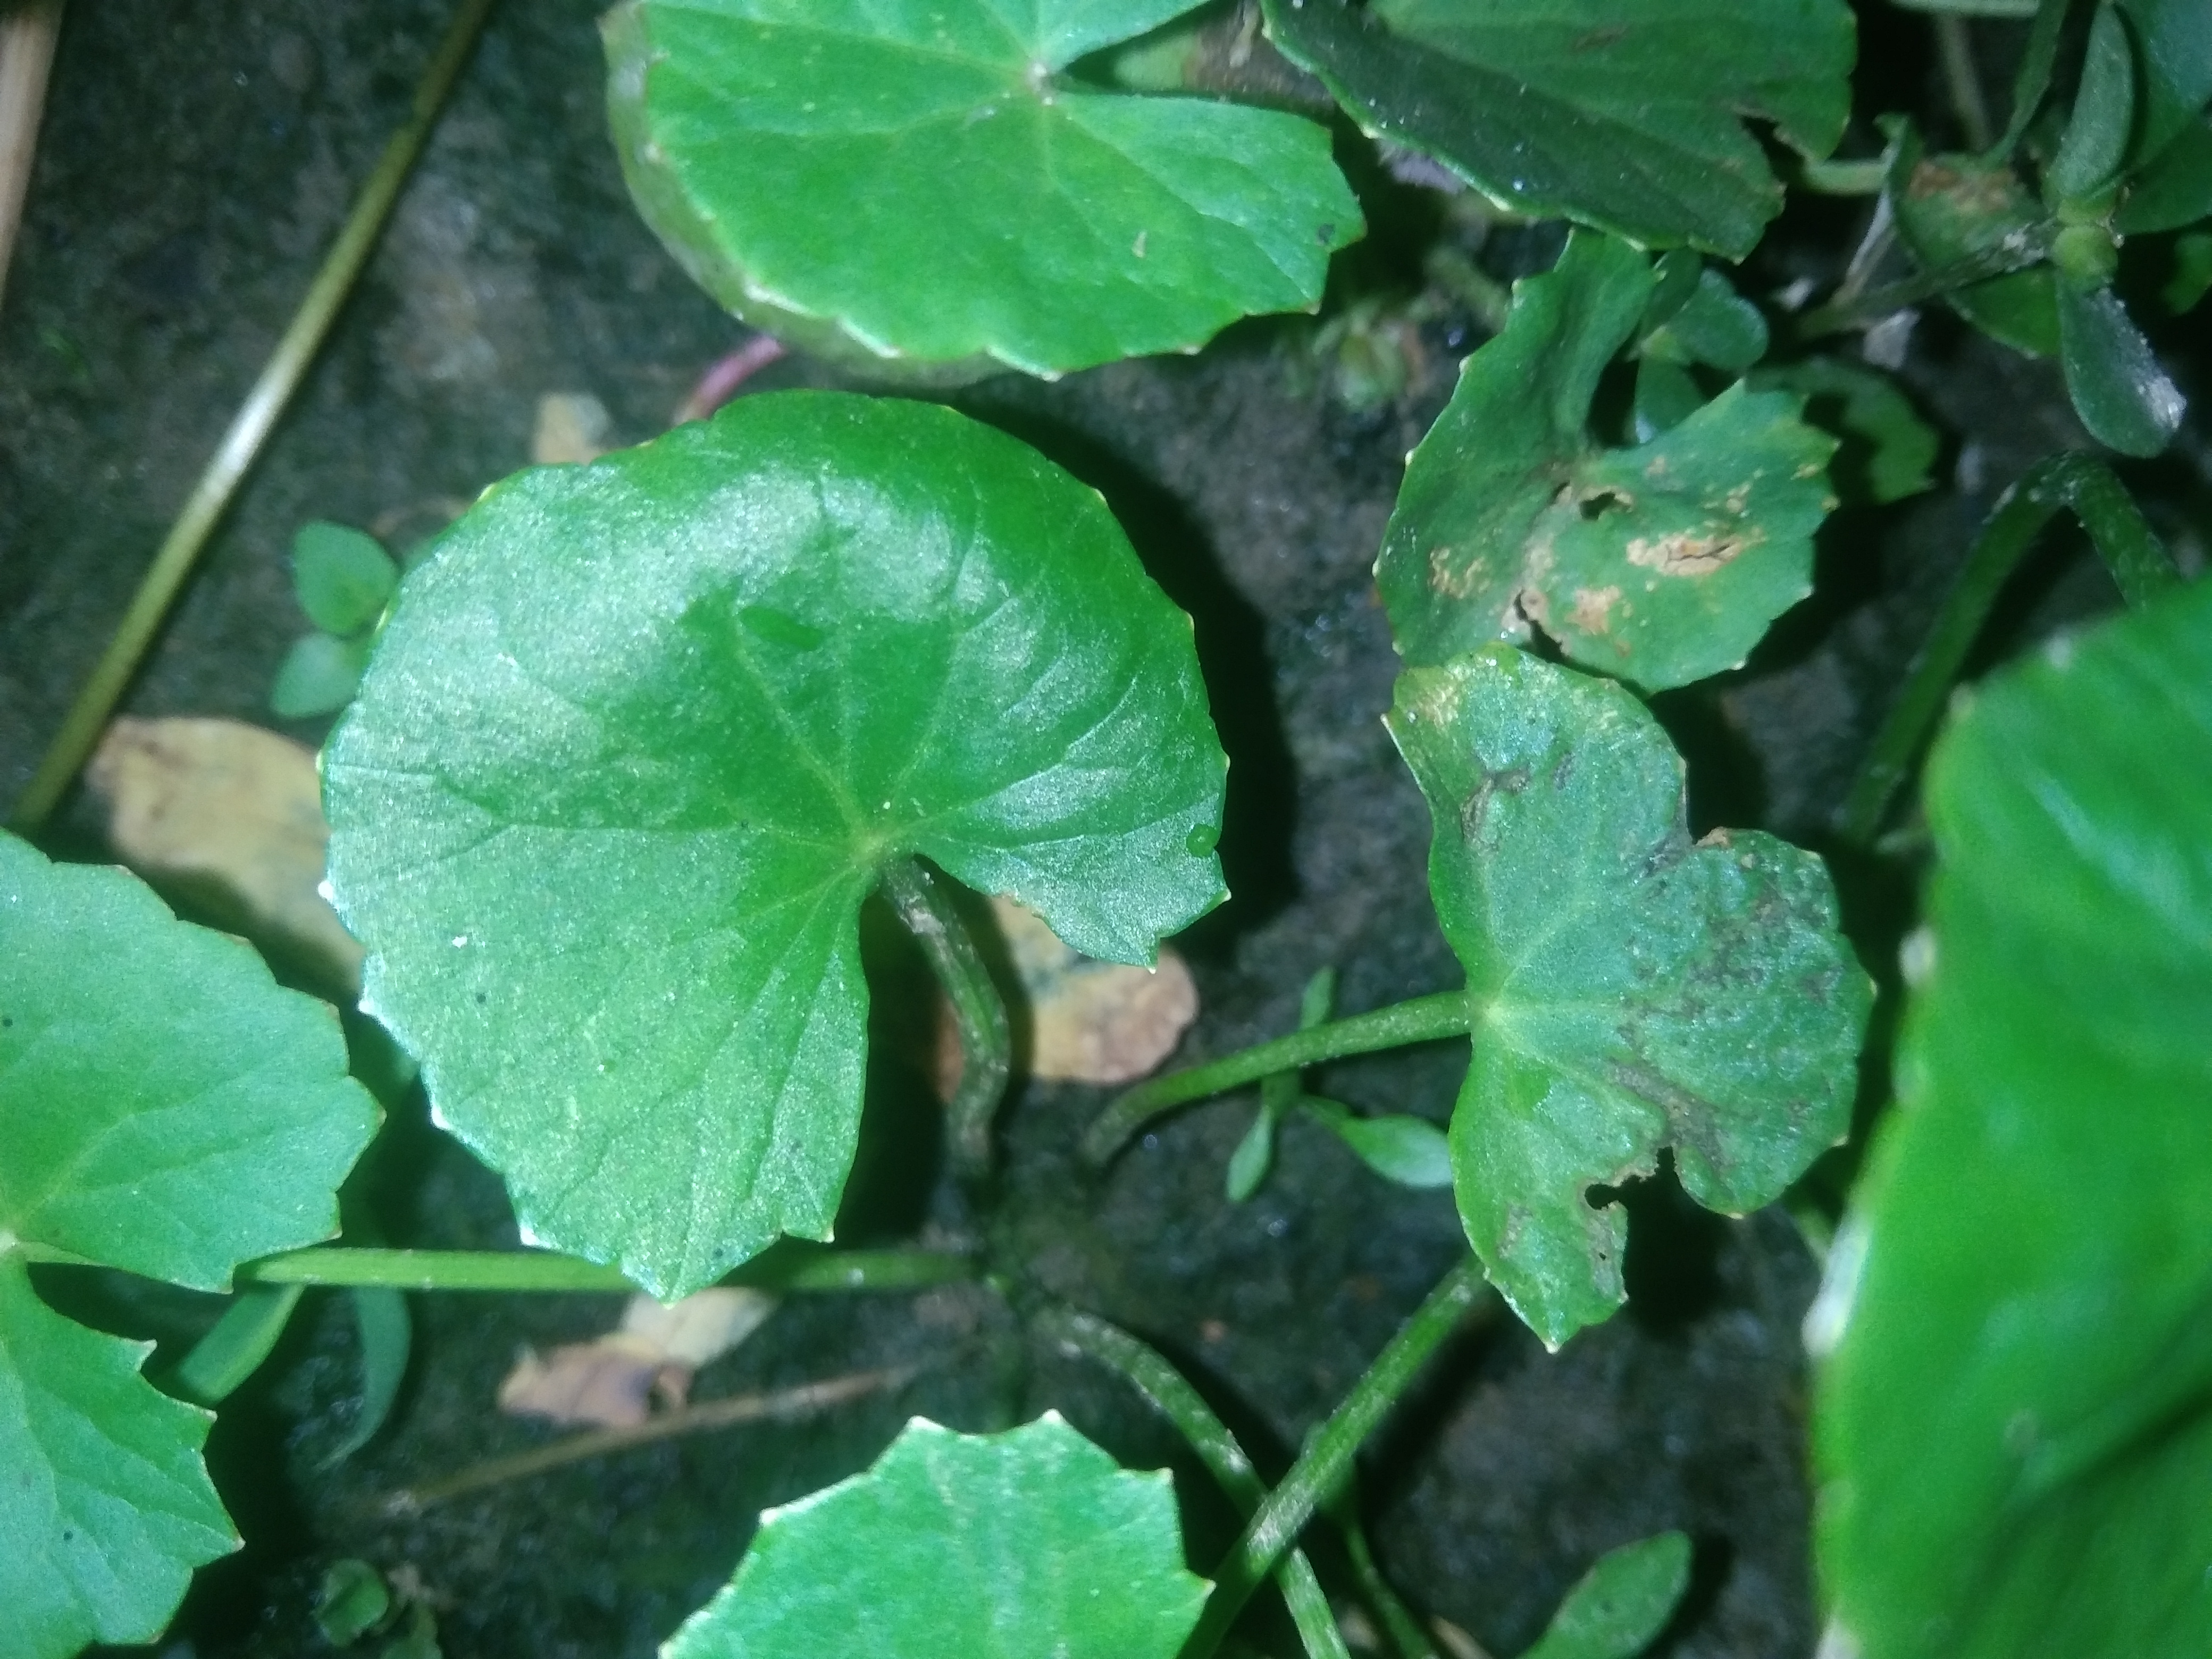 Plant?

thankuni
